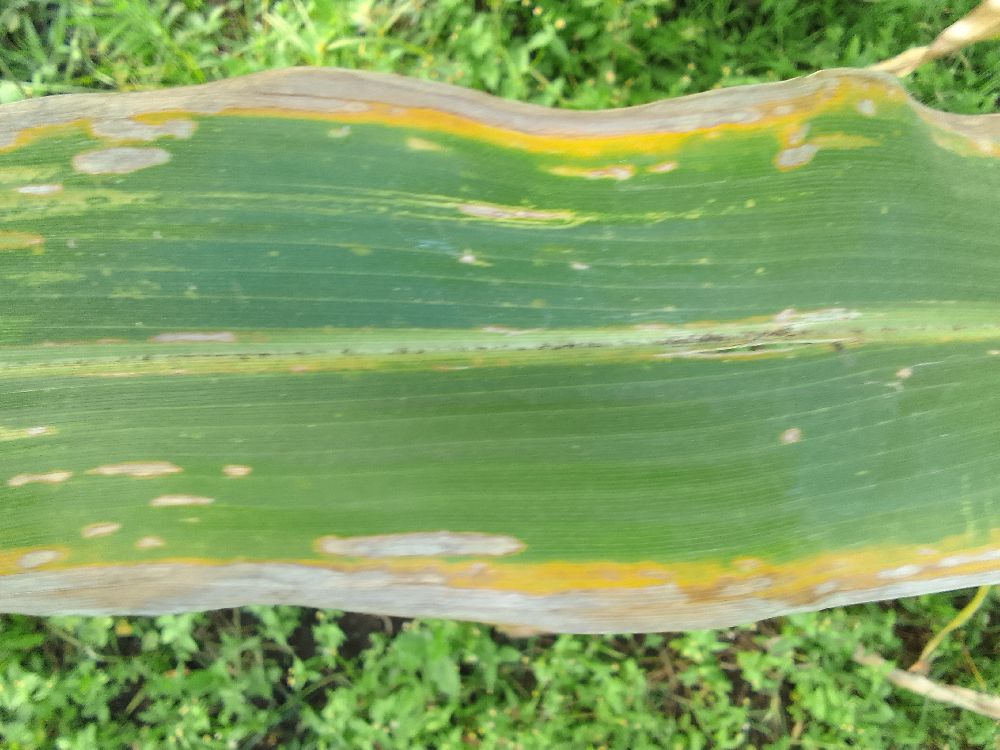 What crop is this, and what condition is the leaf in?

maize, maize lethal necrosis
